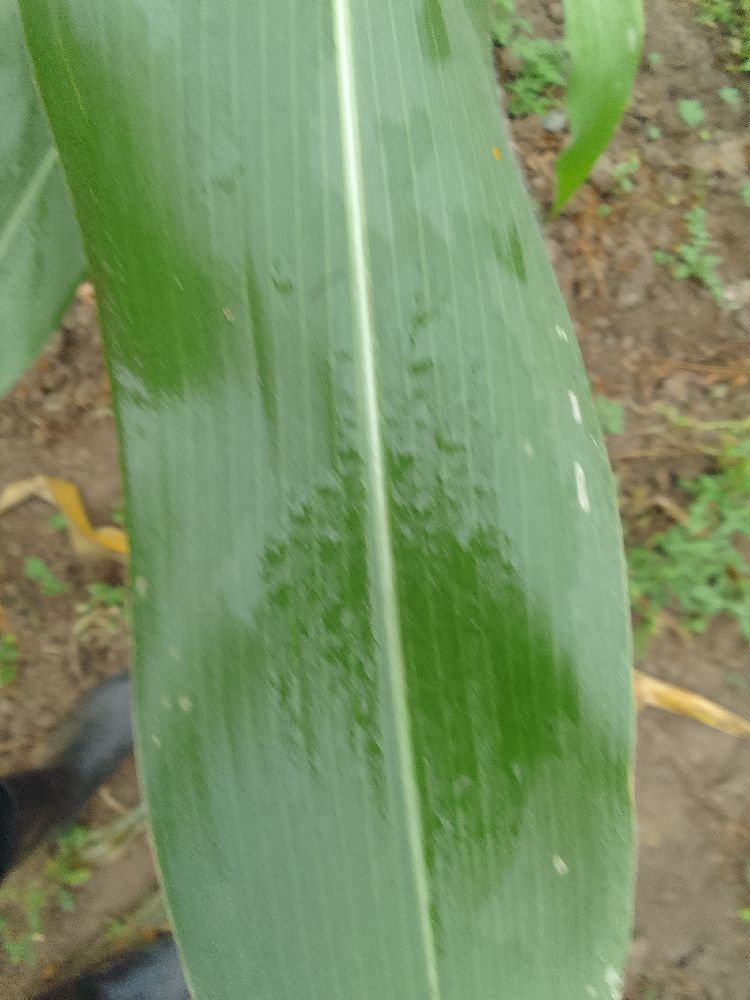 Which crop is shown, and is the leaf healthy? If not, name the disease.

maize, healthy
